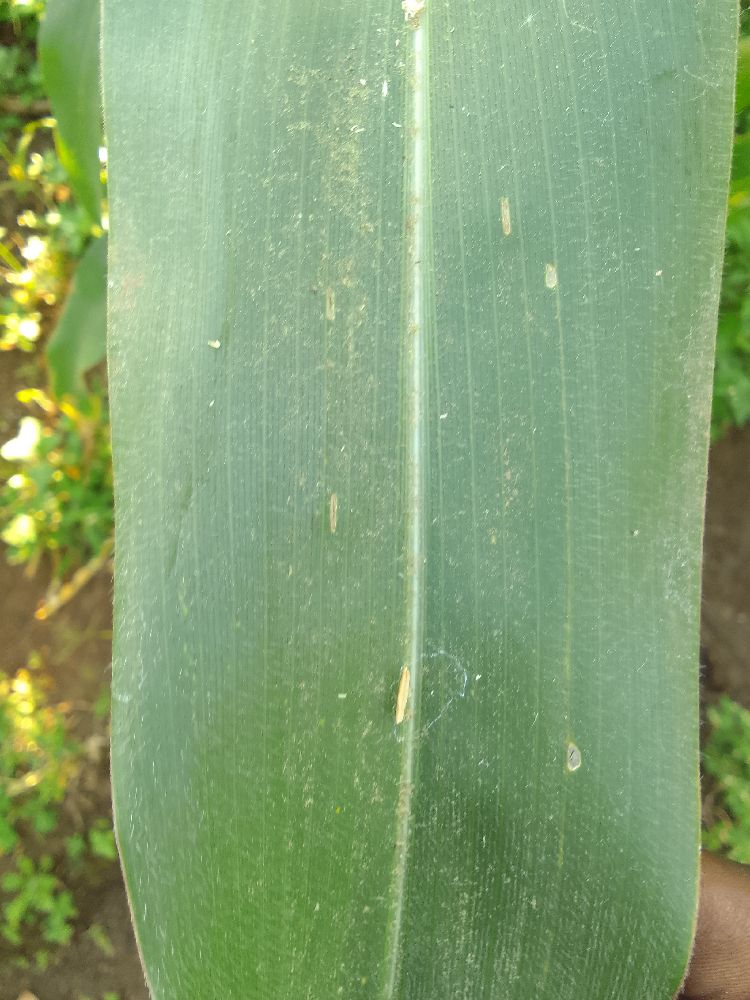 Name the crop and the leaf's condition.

maize, healthy
